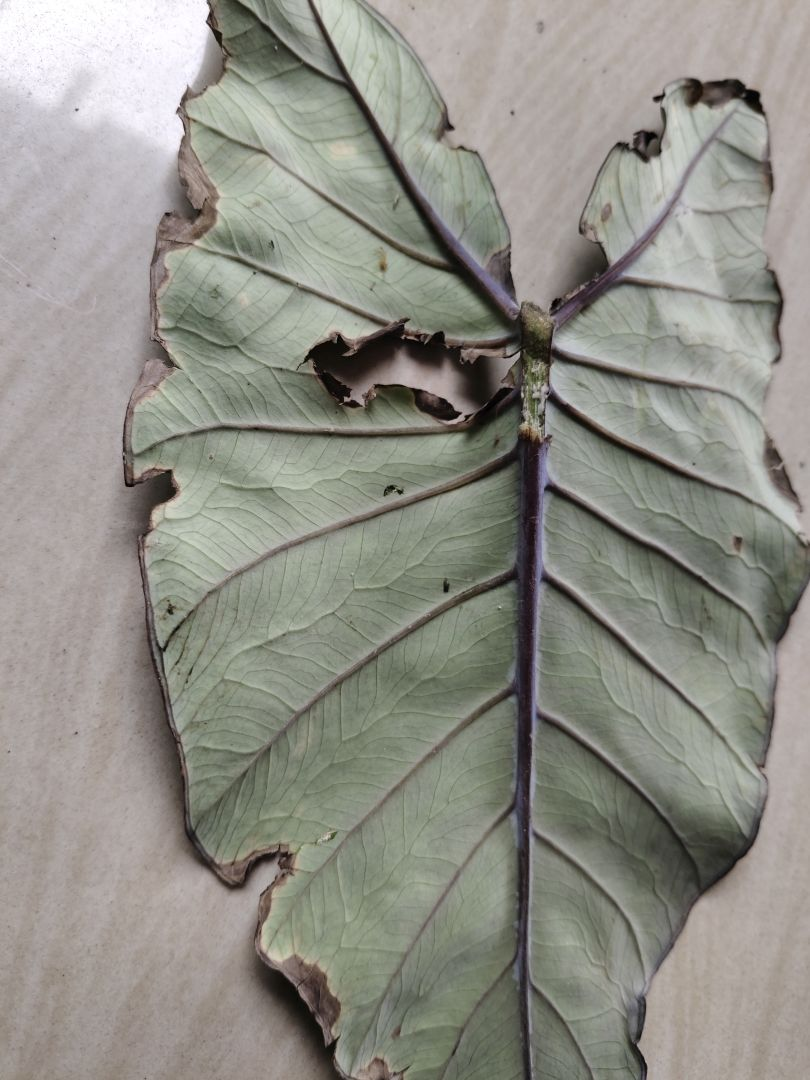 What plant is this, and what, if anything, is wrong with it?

taro, leaf blight
